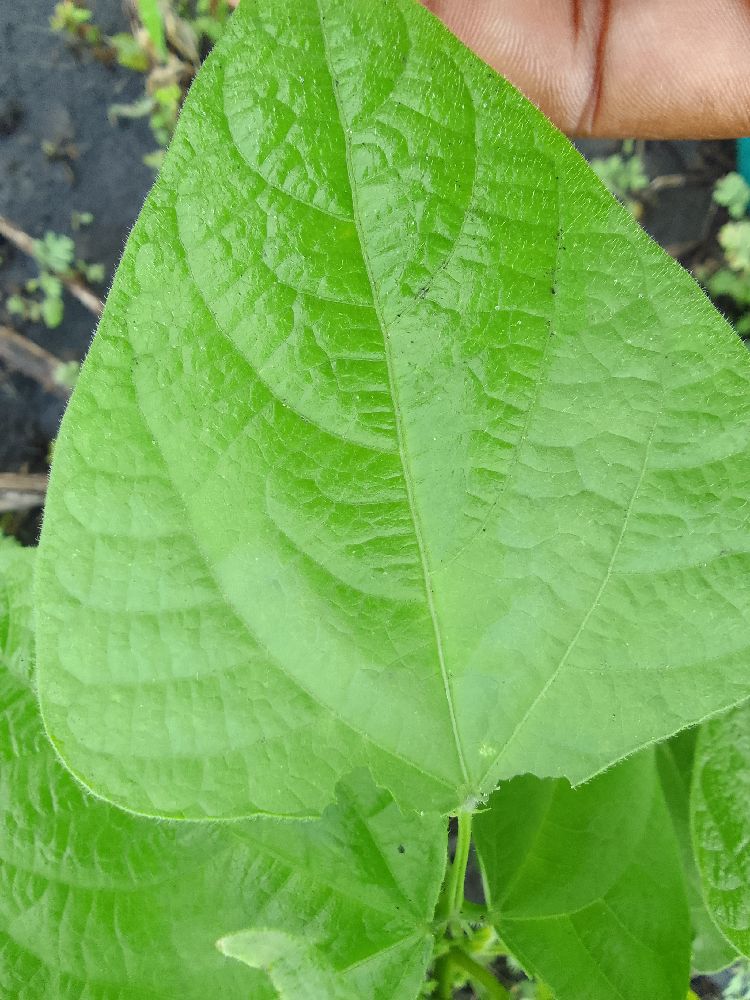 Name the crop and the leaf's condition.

common bean, healthy
